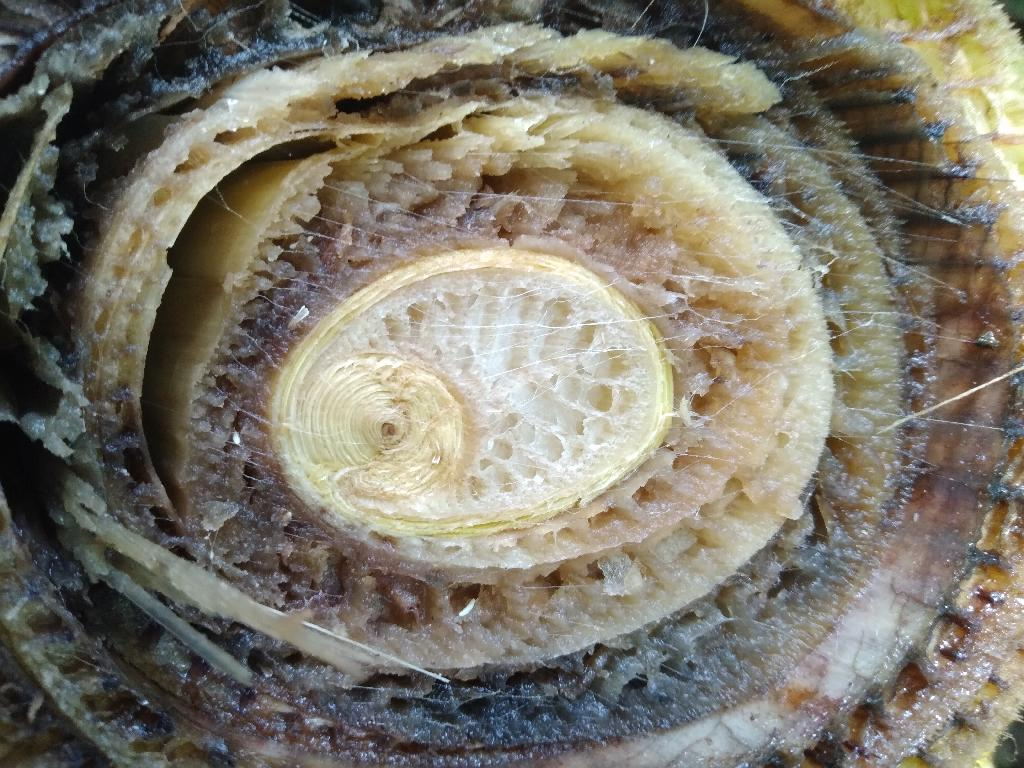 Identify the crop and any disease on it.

banana, fusarium wilt race 1
